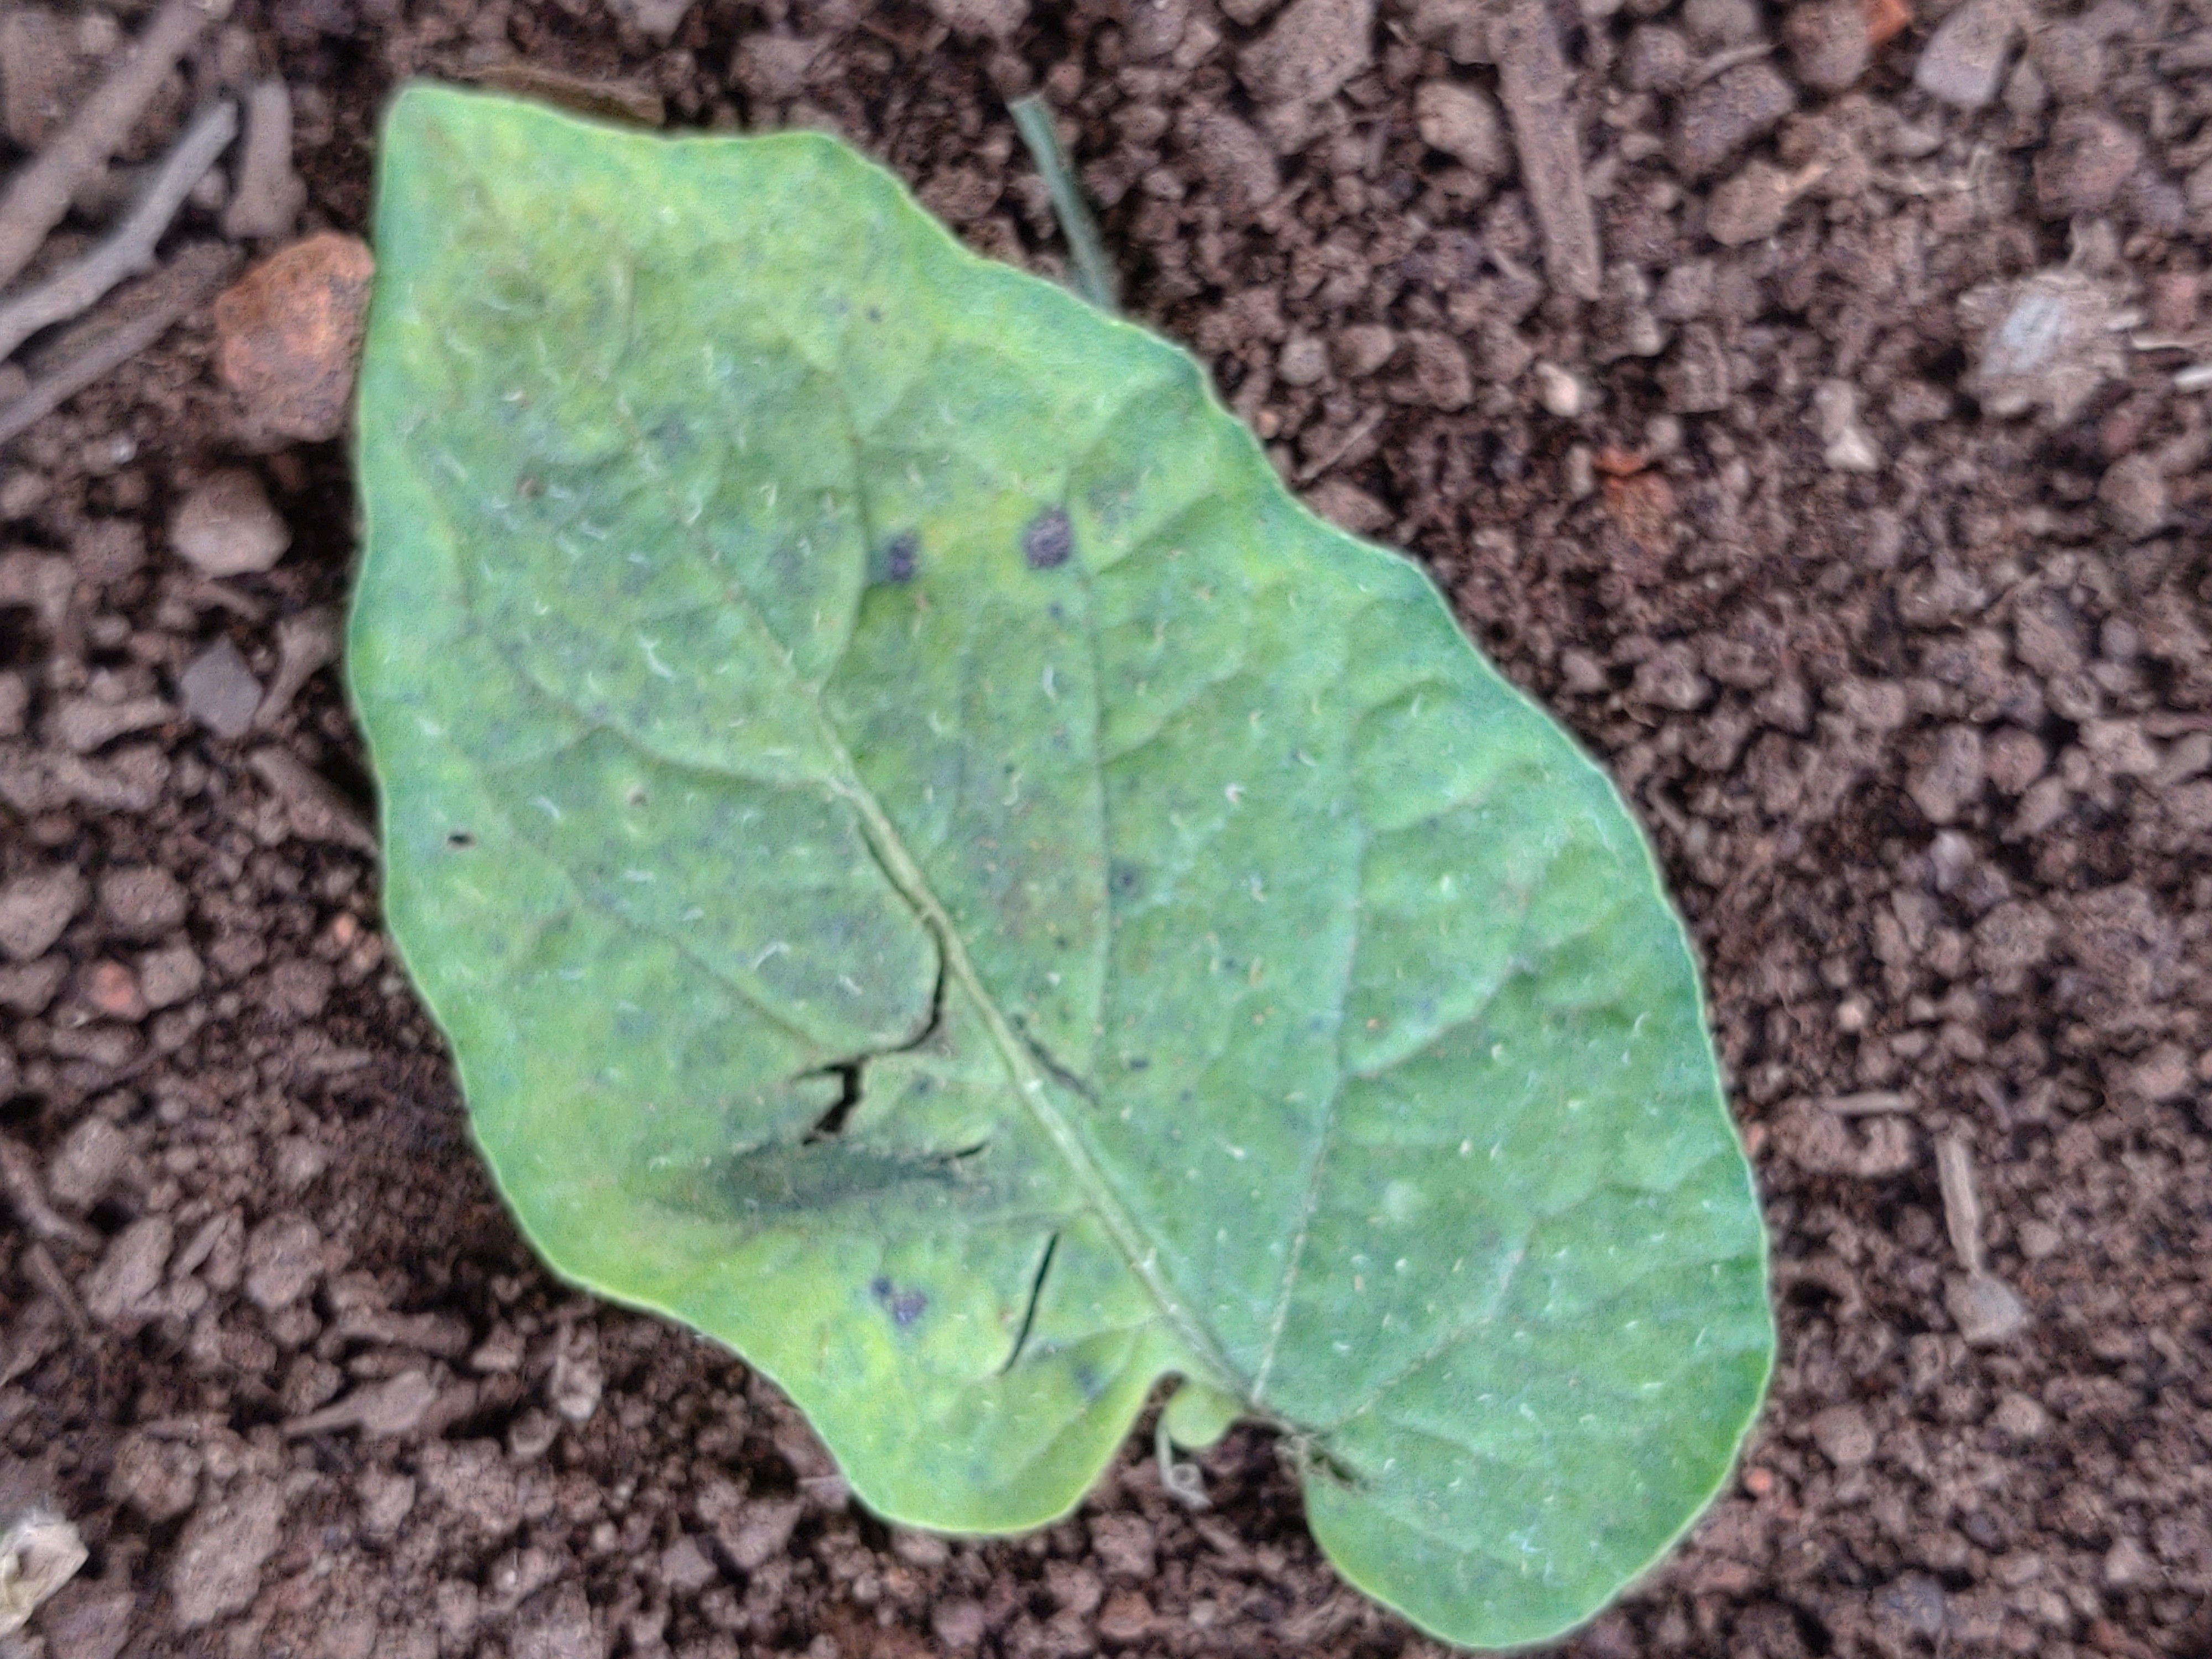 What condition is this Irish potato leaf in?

late blight
